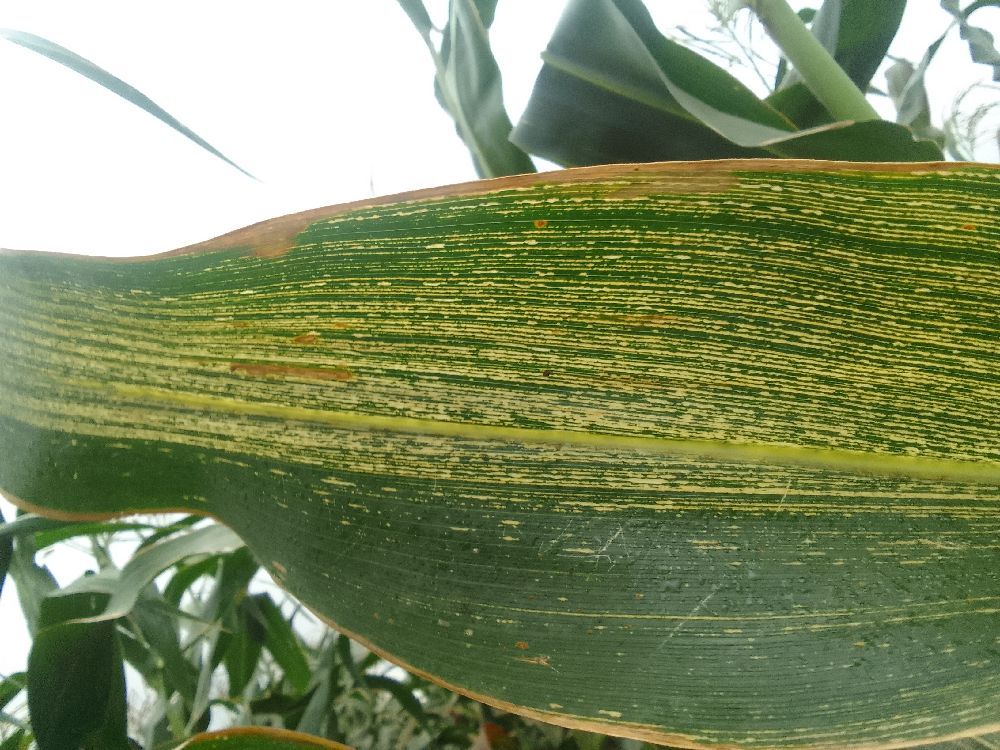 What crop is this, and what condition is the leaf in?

maize, maize streak virus
